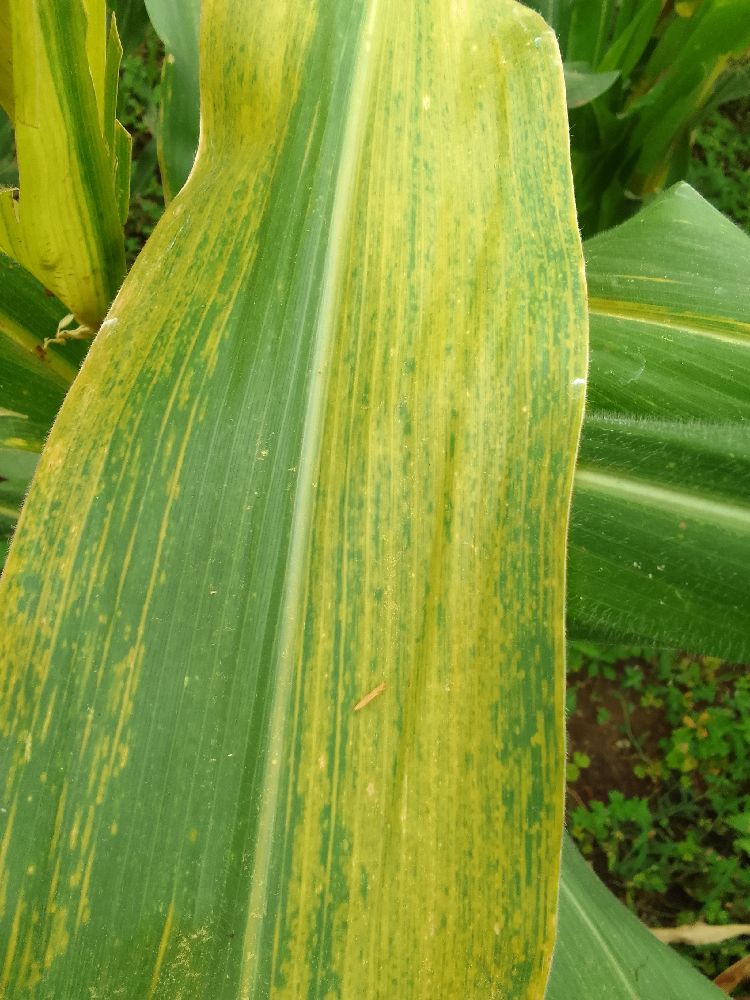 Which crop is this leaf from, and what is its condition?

maize, maize lethal necrosis
